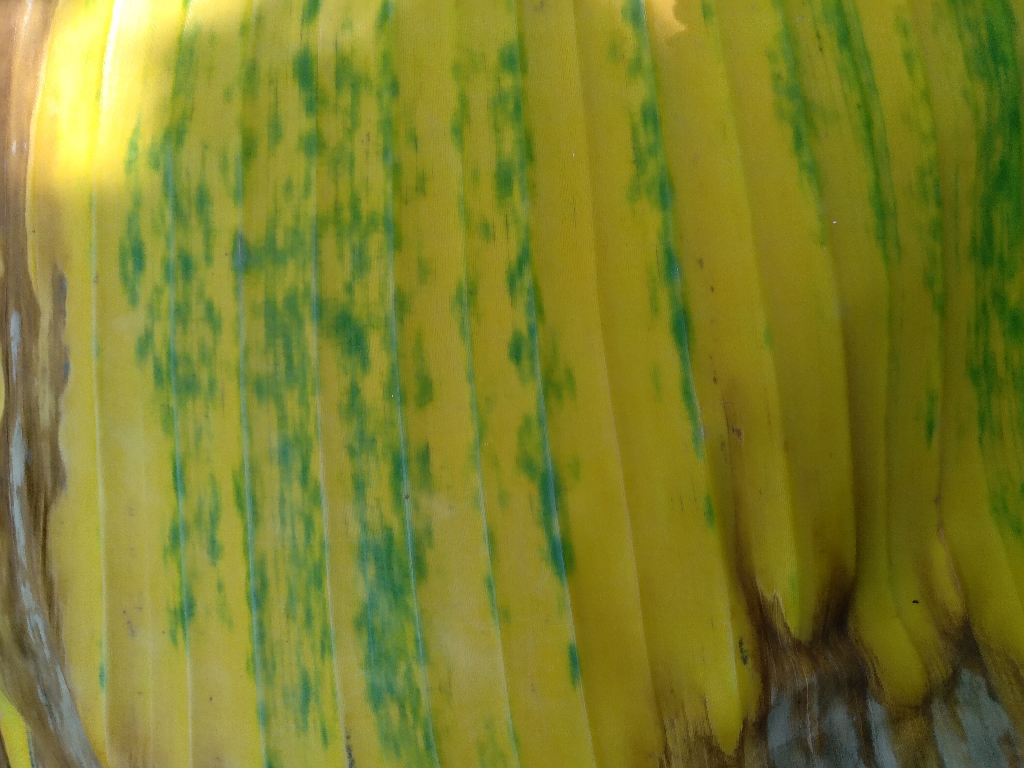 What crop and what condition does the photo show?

banana, fusarium wilt race 1
